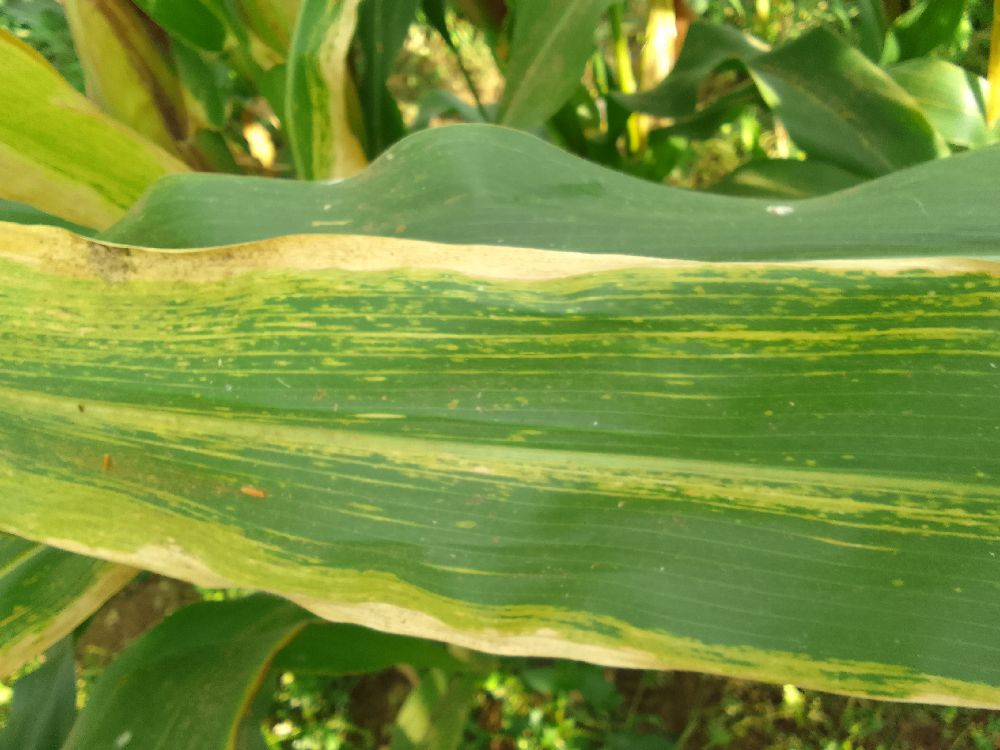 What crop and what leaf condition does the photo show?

maize, maize lethal necrosis
